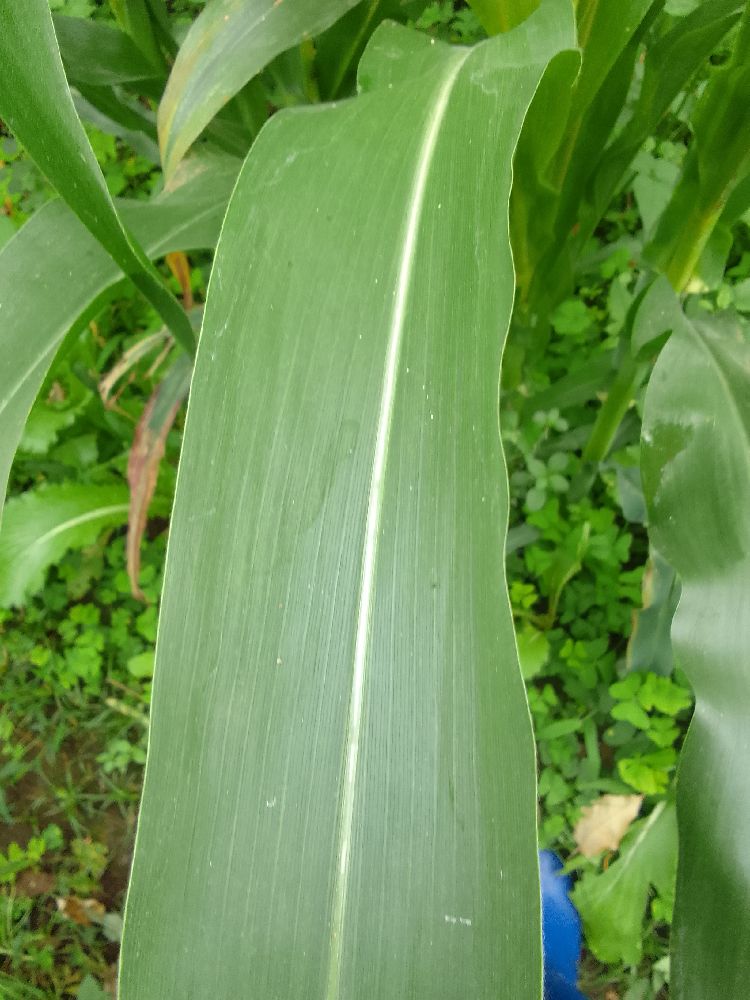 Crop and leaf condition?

maize, healthy
